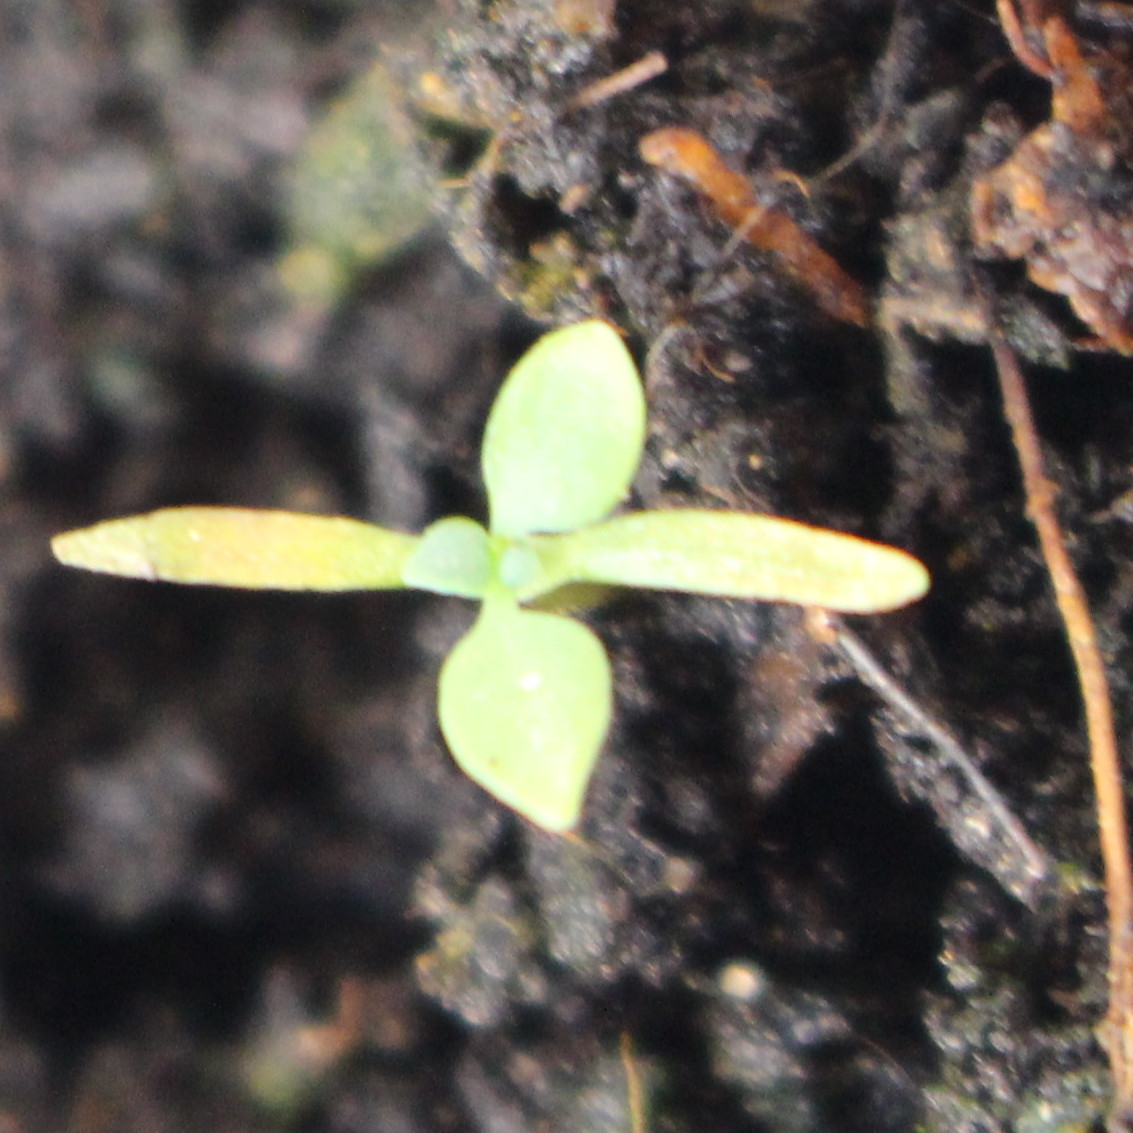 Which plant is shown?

Papaver rhoeas
